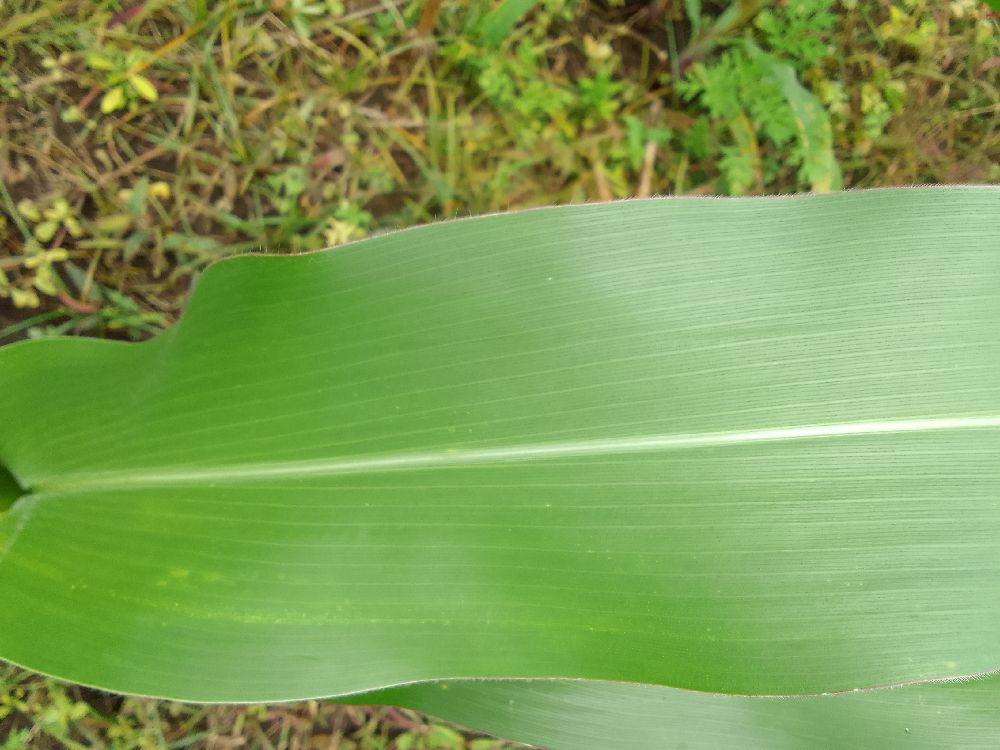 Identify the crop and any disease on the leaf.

maize, healthy
